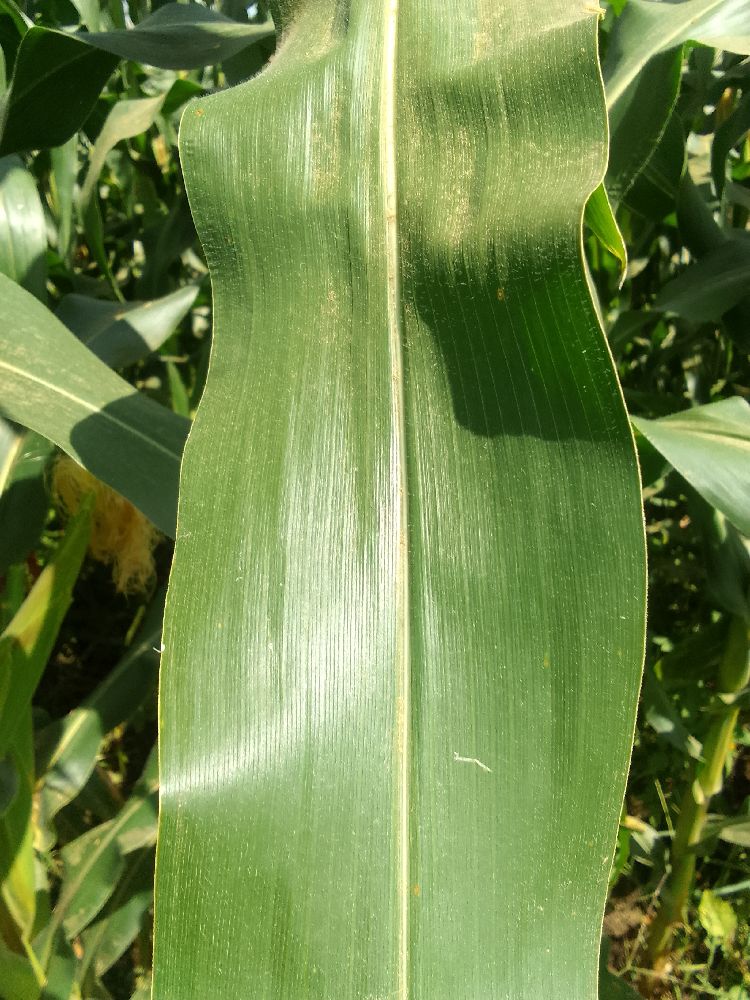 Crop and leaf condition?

maize, healthy
